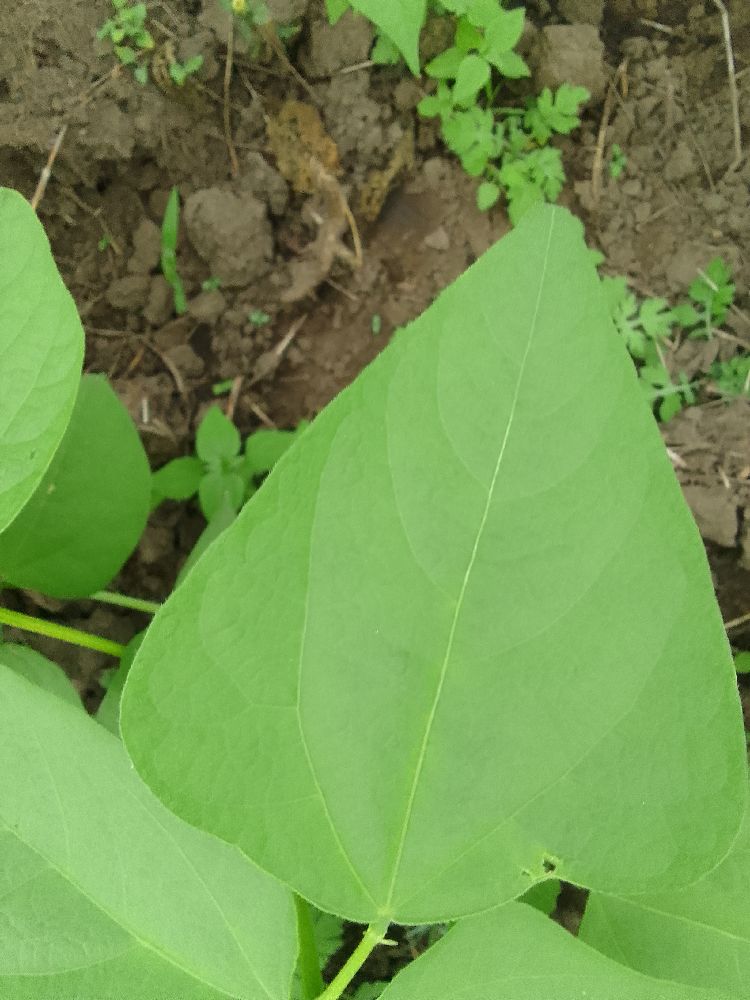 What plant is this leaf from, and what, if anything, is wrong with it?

common bean, healthy
